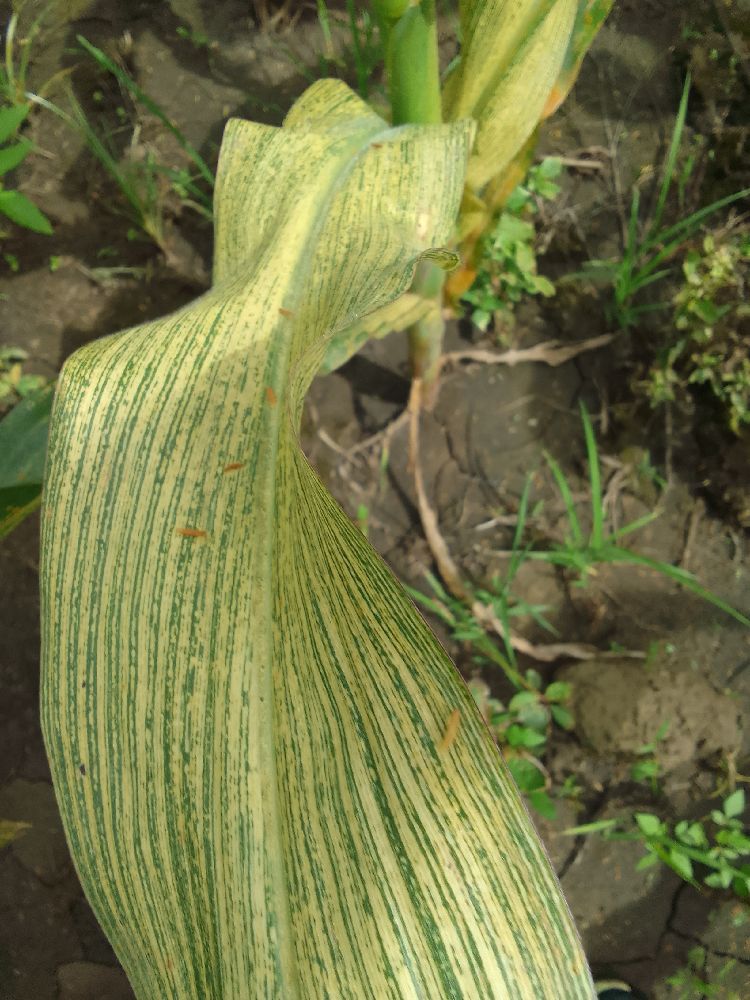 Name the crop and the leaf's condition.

maize, maize streak virus
